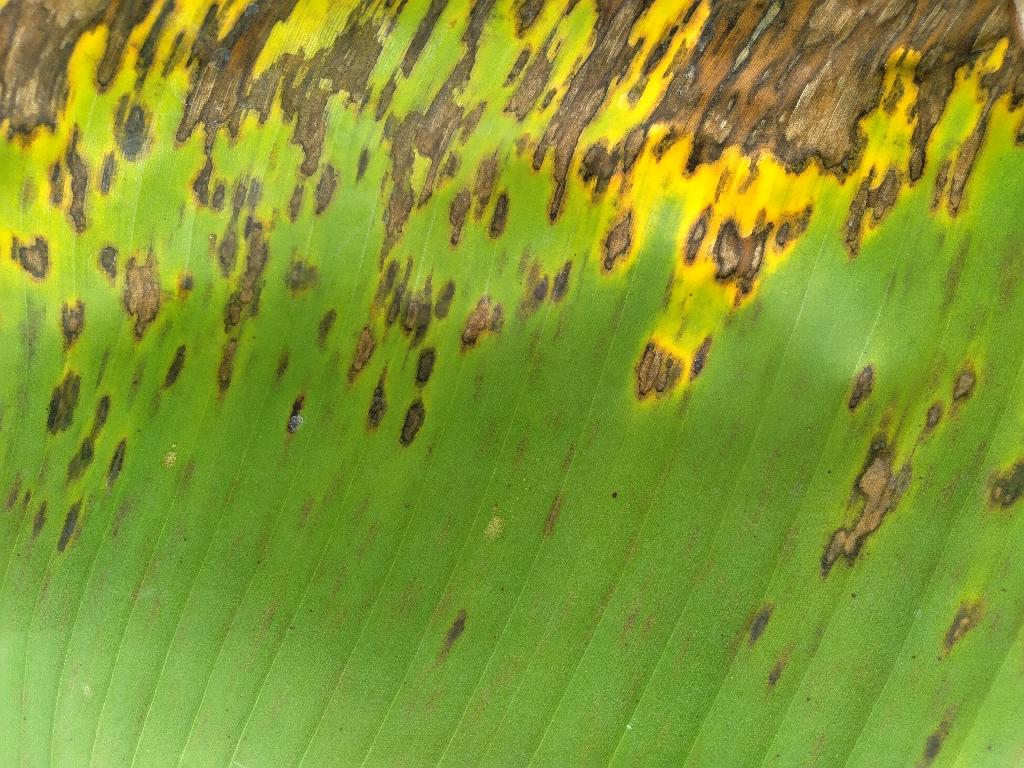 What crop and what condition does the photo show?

banana, black sigatoka
